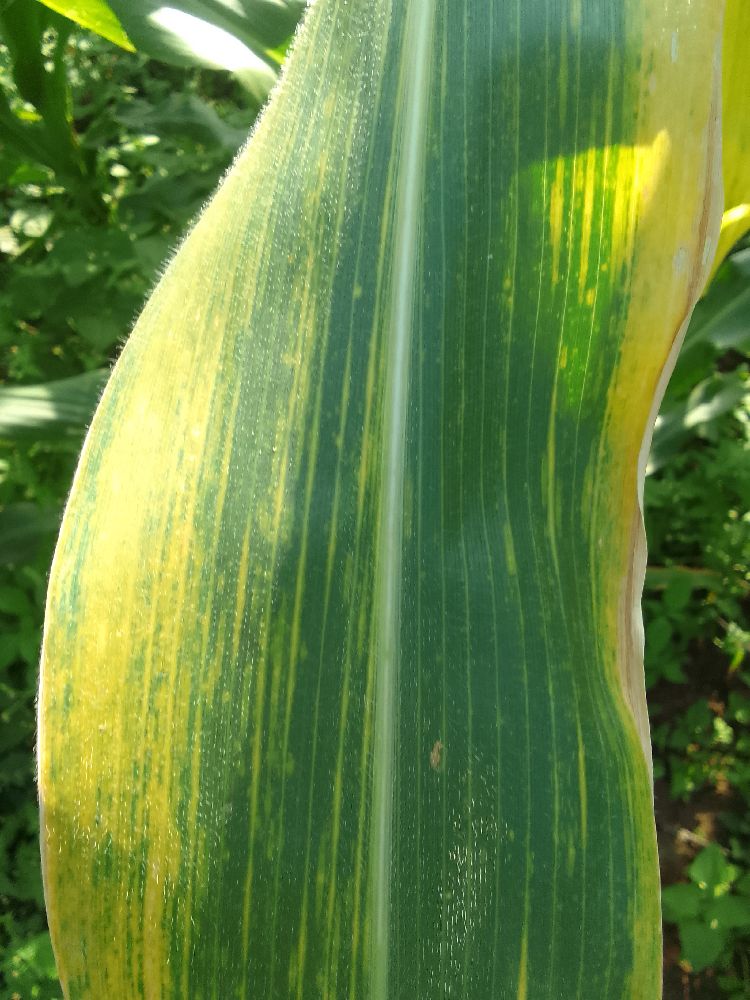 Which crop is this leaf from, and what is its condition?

maize, maize lethal necrosis
